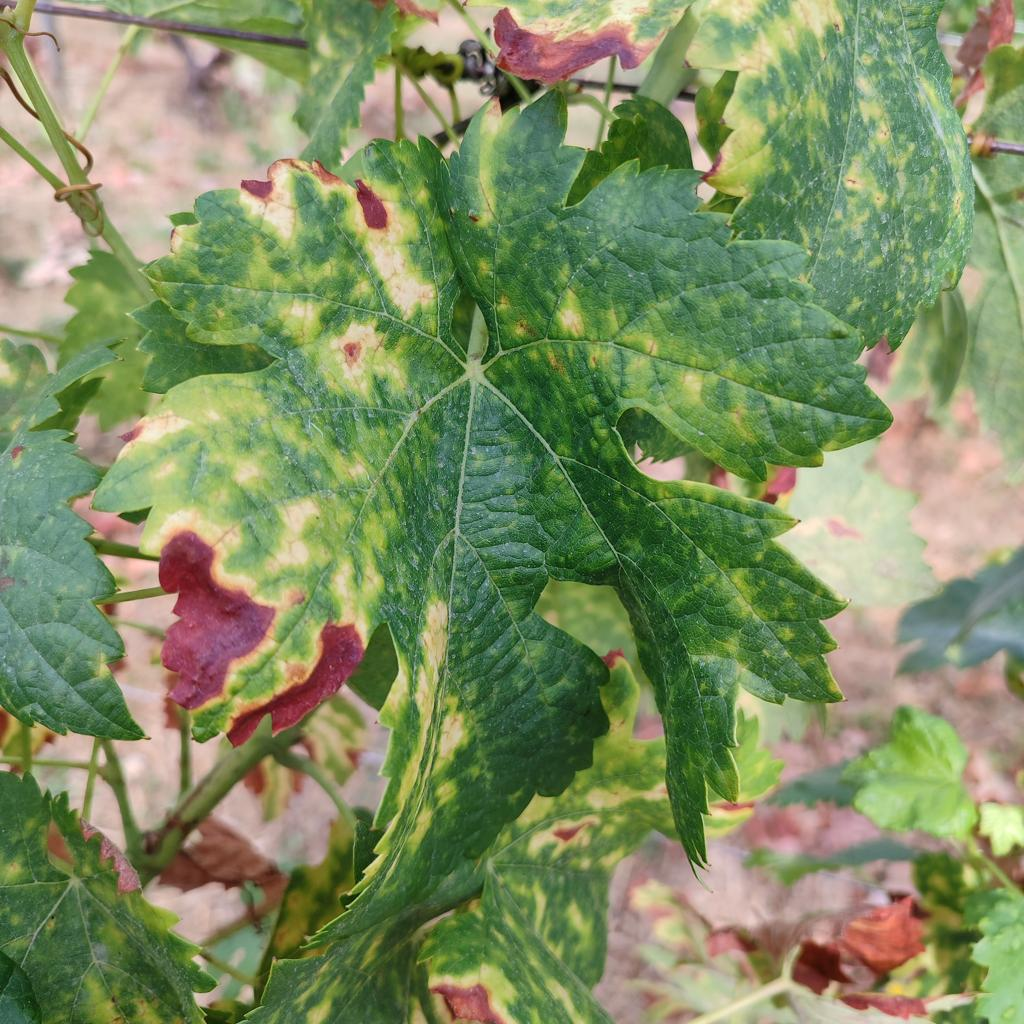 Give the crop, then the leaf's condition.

grapevine, esca complex
